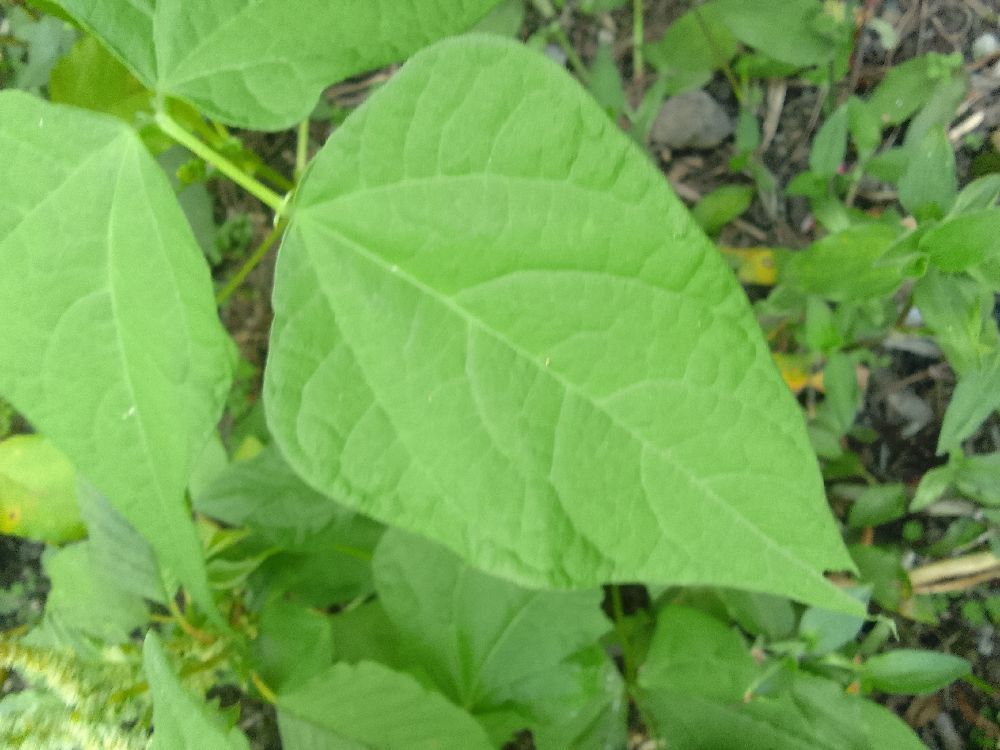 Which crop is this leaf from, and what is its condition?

common bean, healthy
